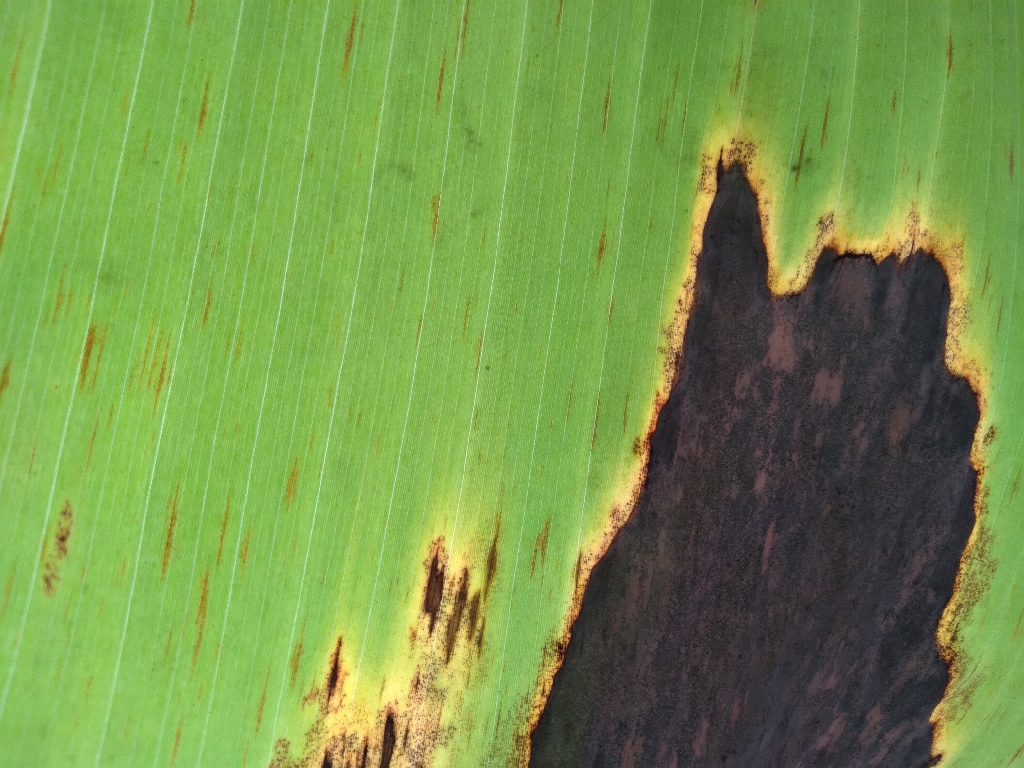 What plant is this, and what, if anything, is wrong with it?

banana, black sigatoka
